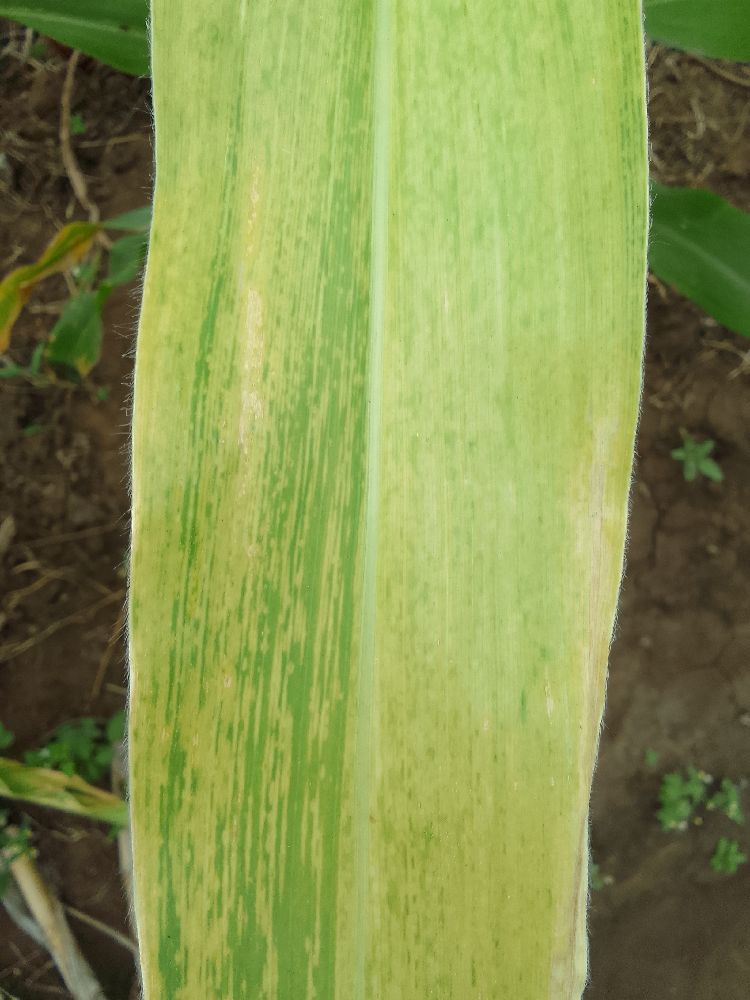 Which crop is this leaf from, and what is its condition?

maize, maize lethal necrosis
